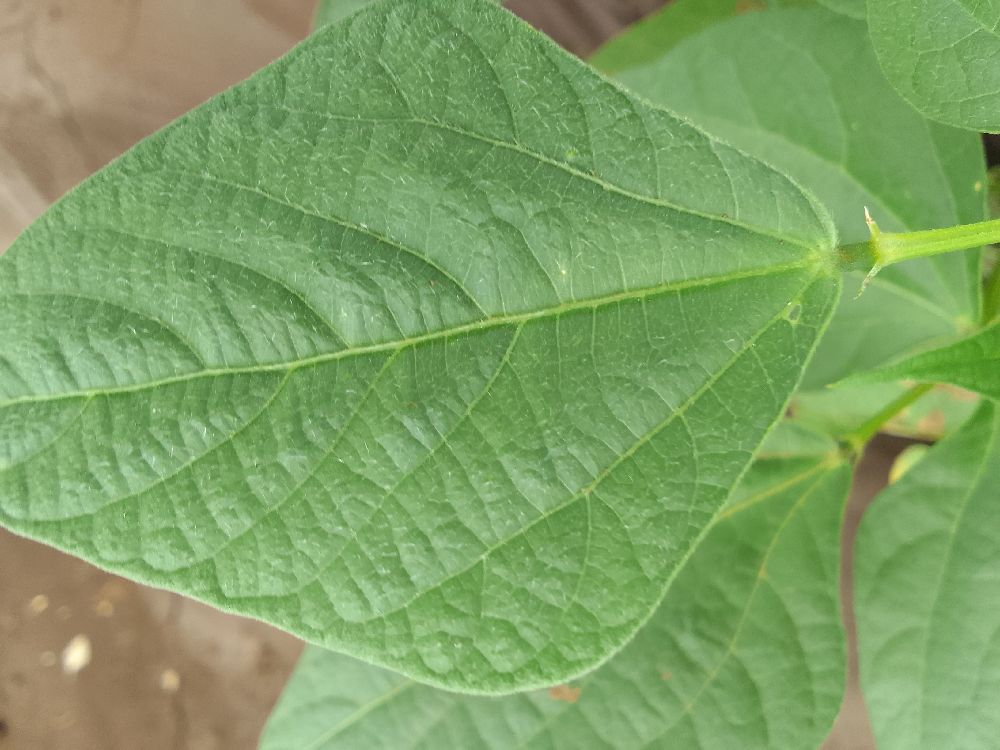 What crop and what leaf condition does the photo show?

common bean, healthy
